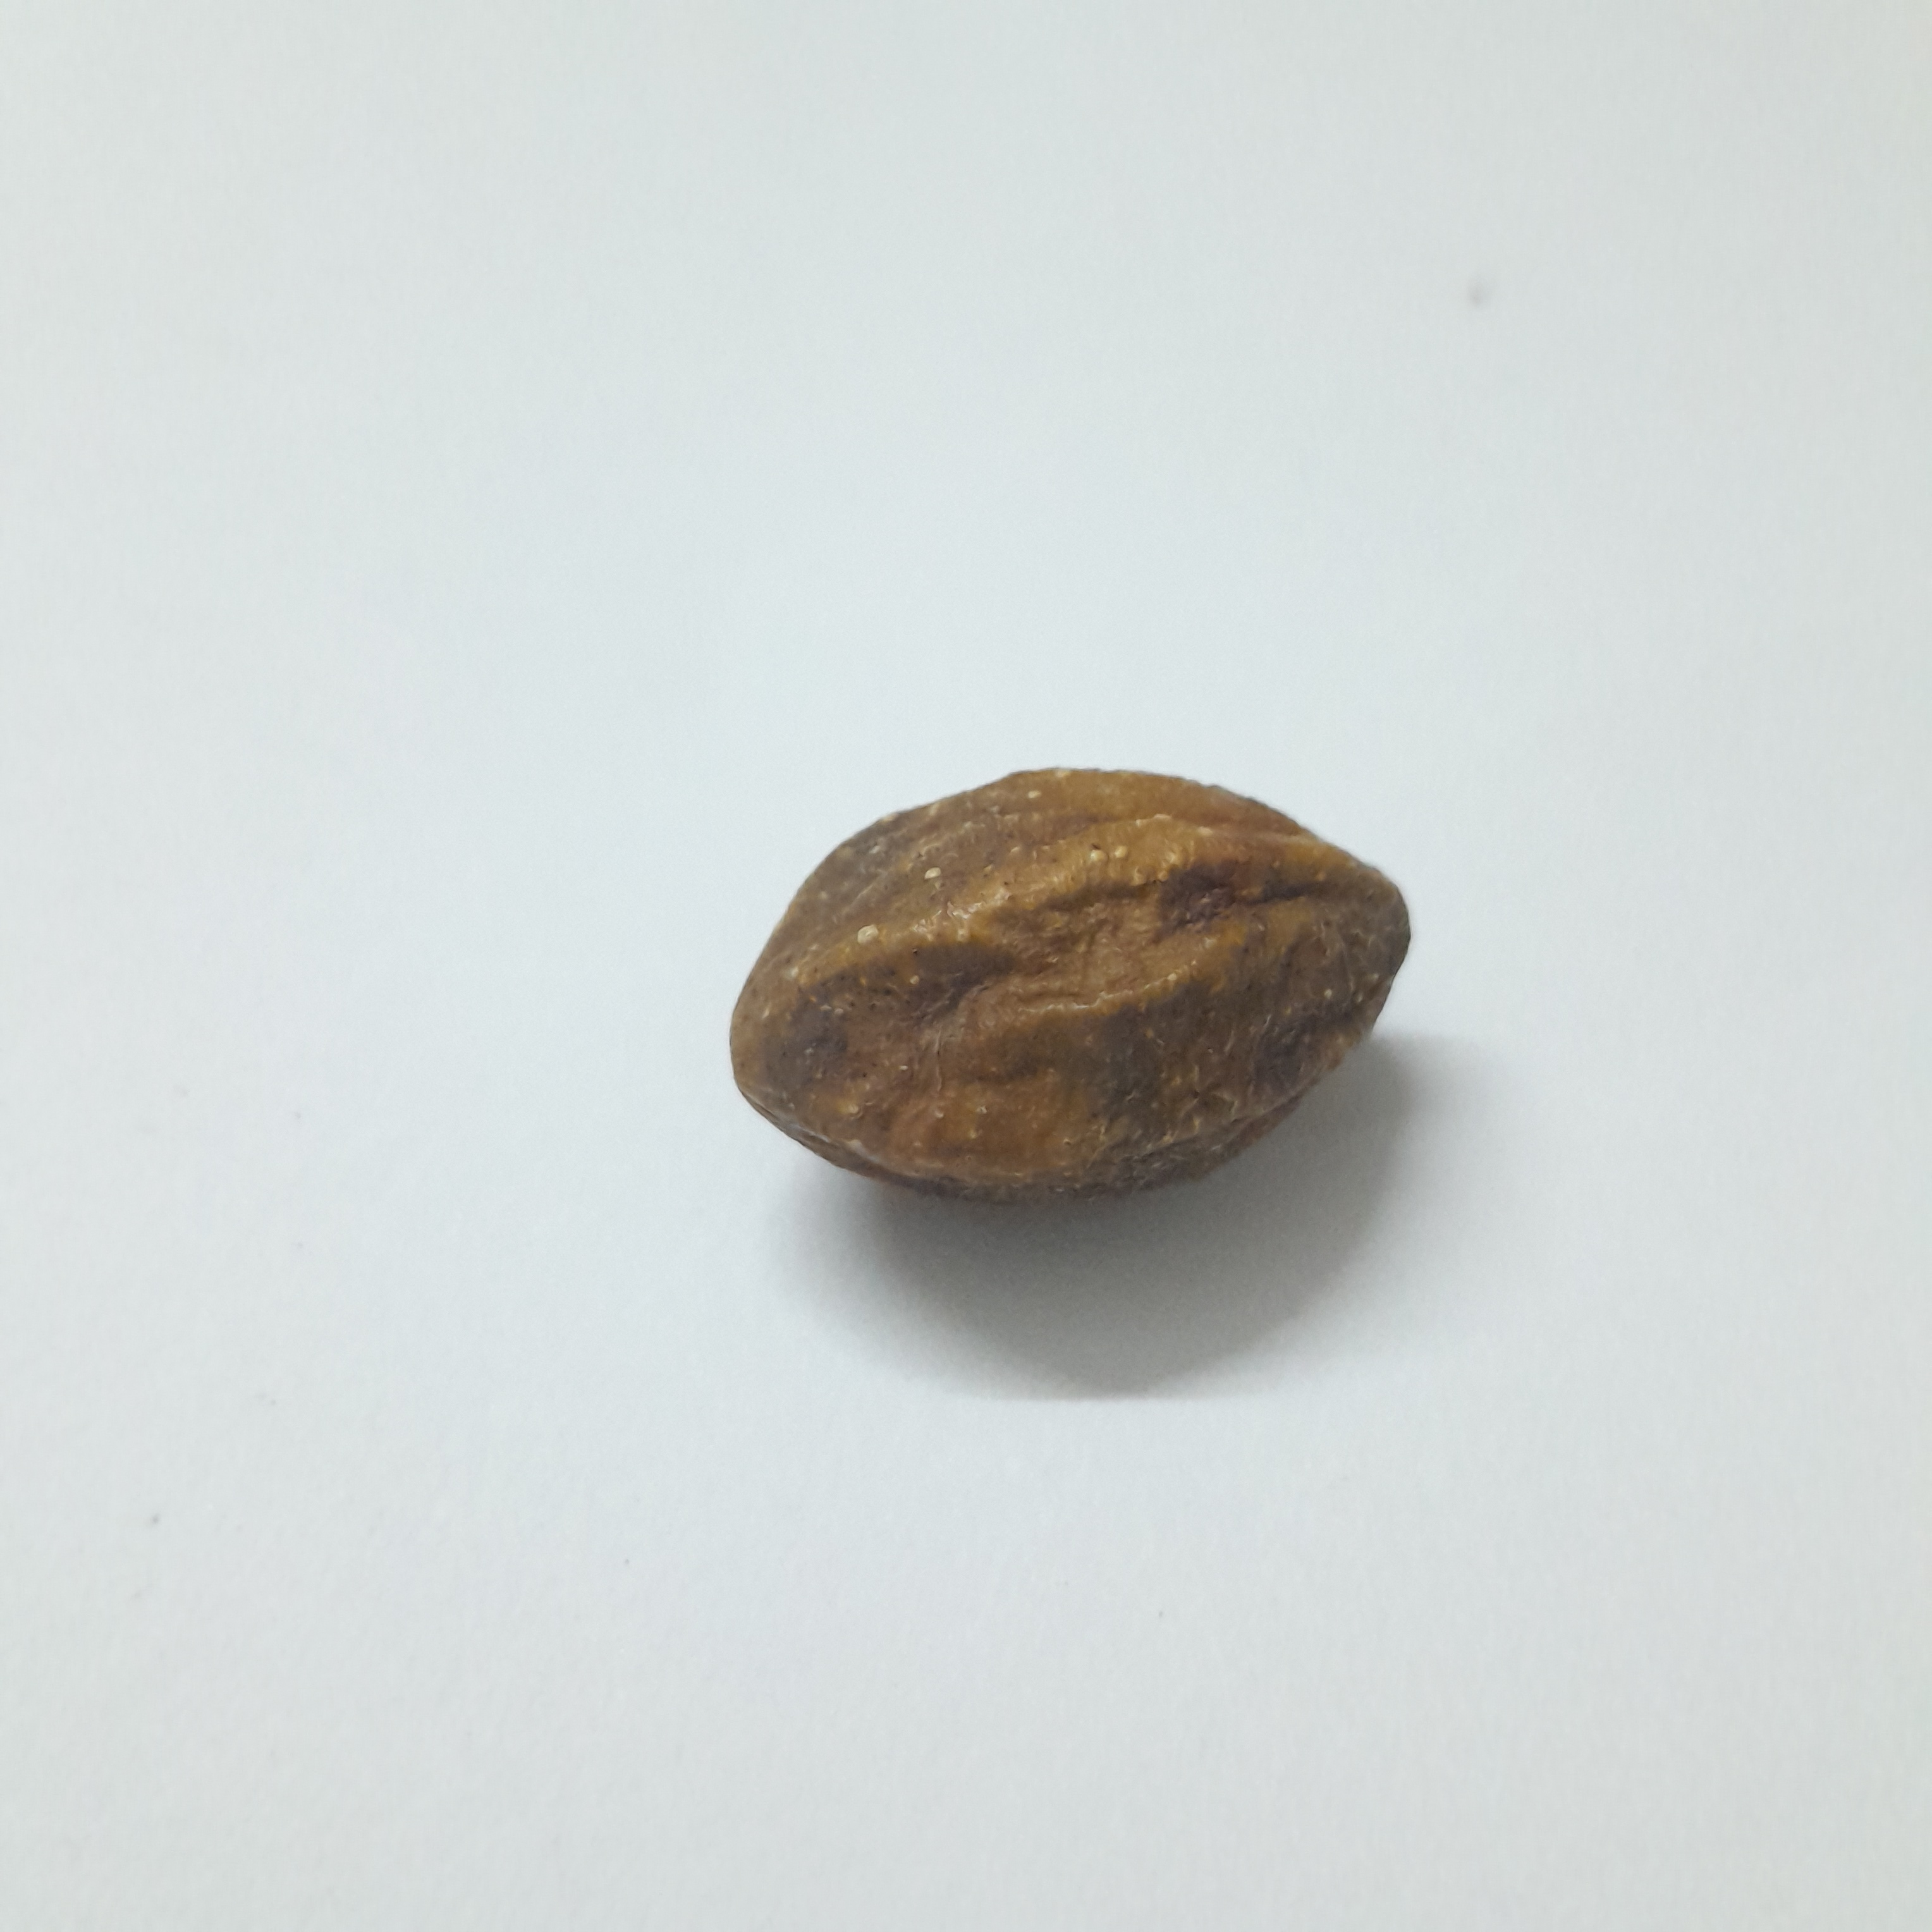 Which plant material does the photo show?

hirdaa
